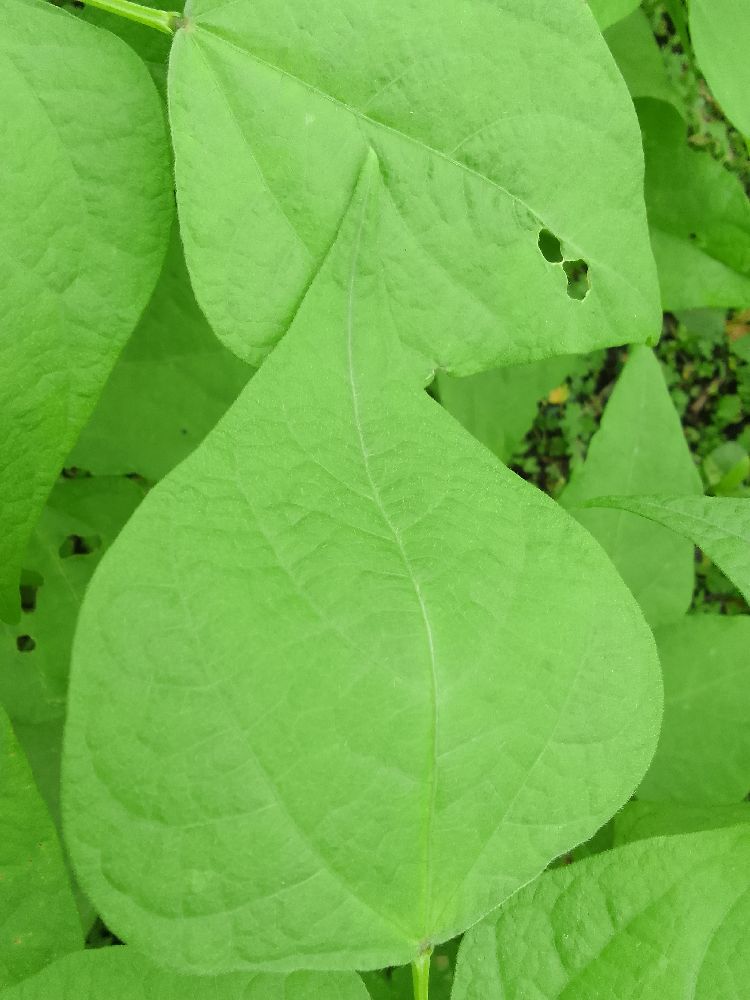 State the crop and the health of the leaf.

common bean, healthy
